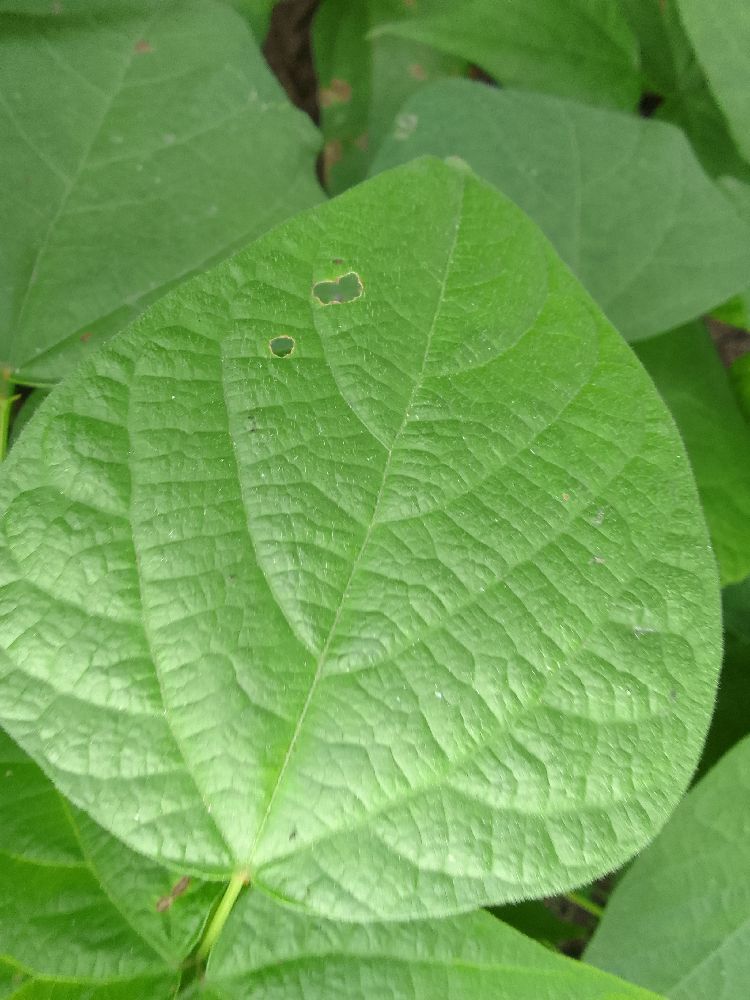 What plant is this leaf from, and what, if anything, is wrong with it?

common bean, healthy
